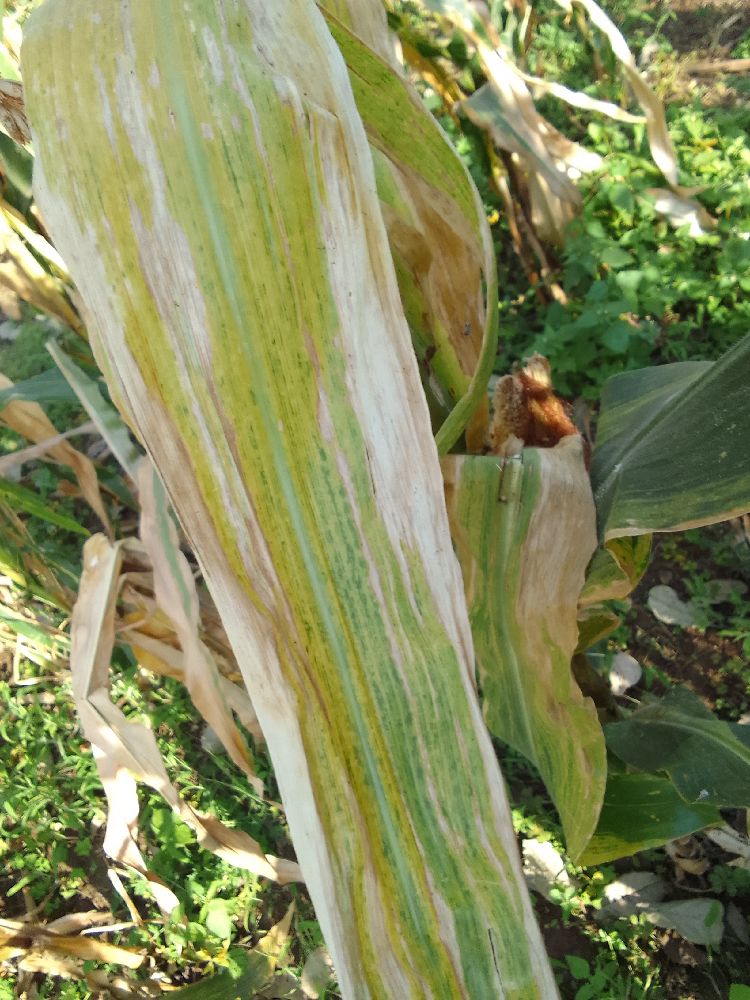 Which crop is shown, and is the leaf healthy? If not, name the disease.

maize, maize lethal necrosis
